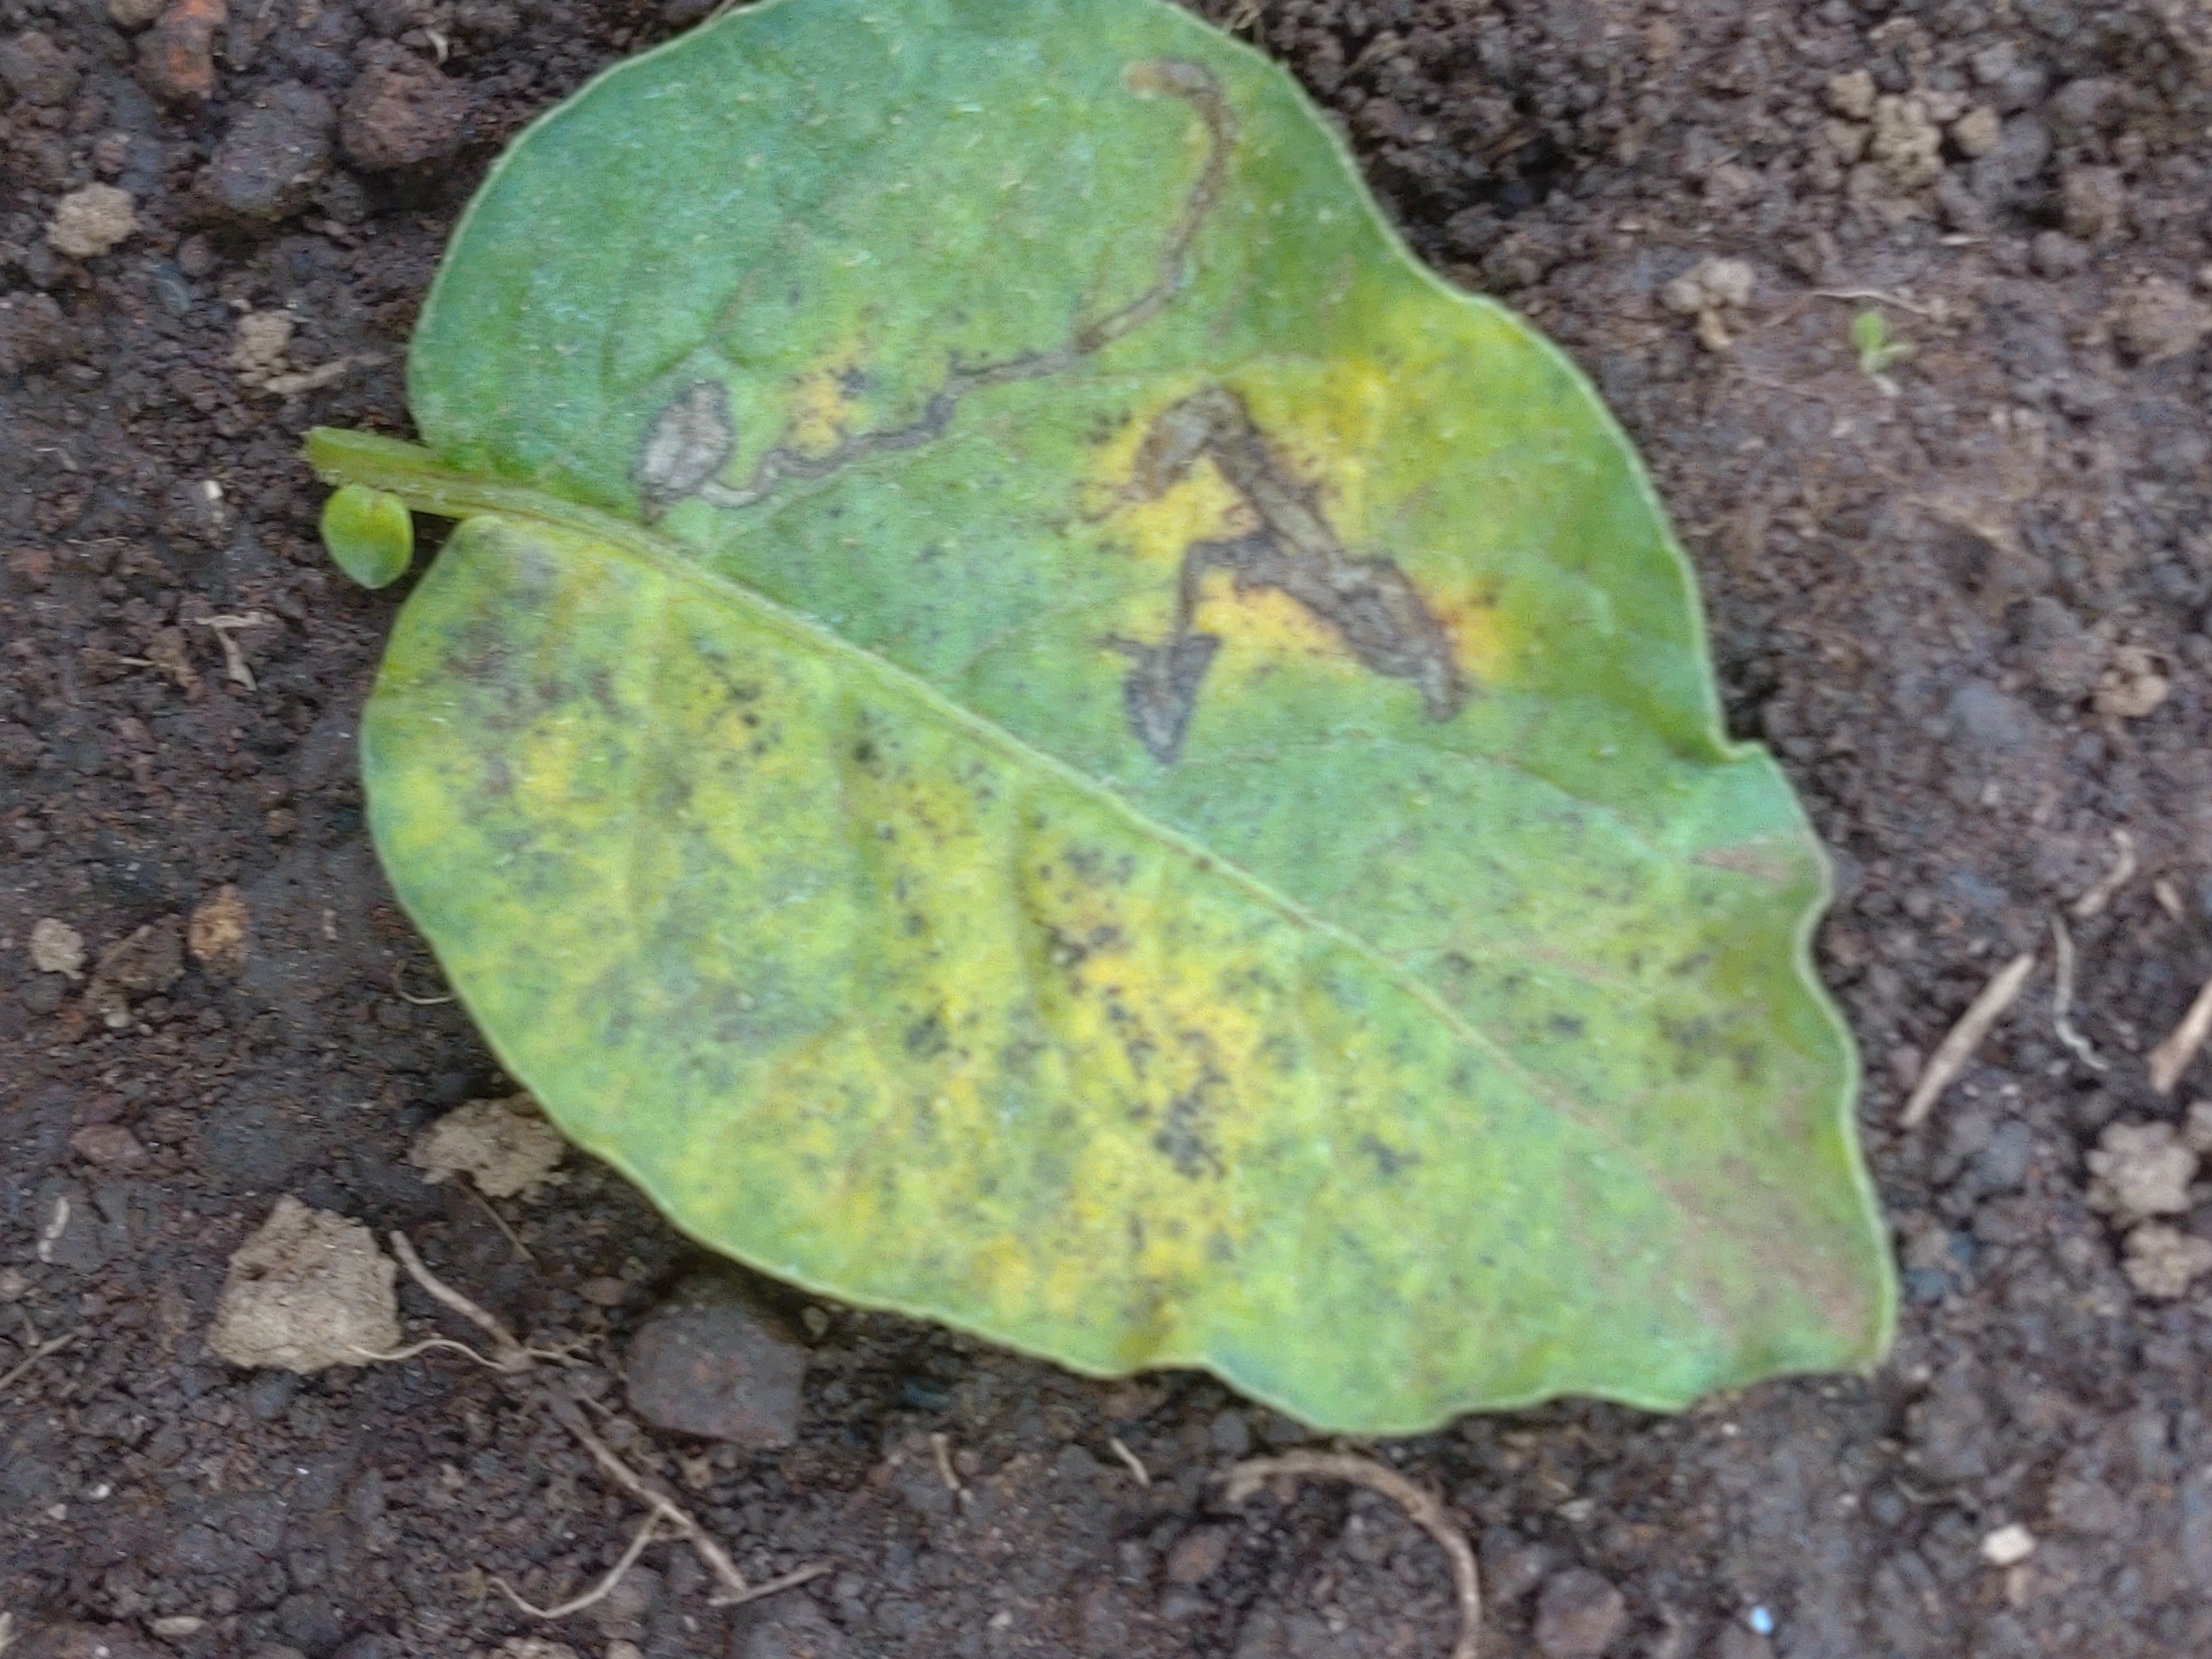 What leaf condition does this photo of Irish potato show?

late blight
